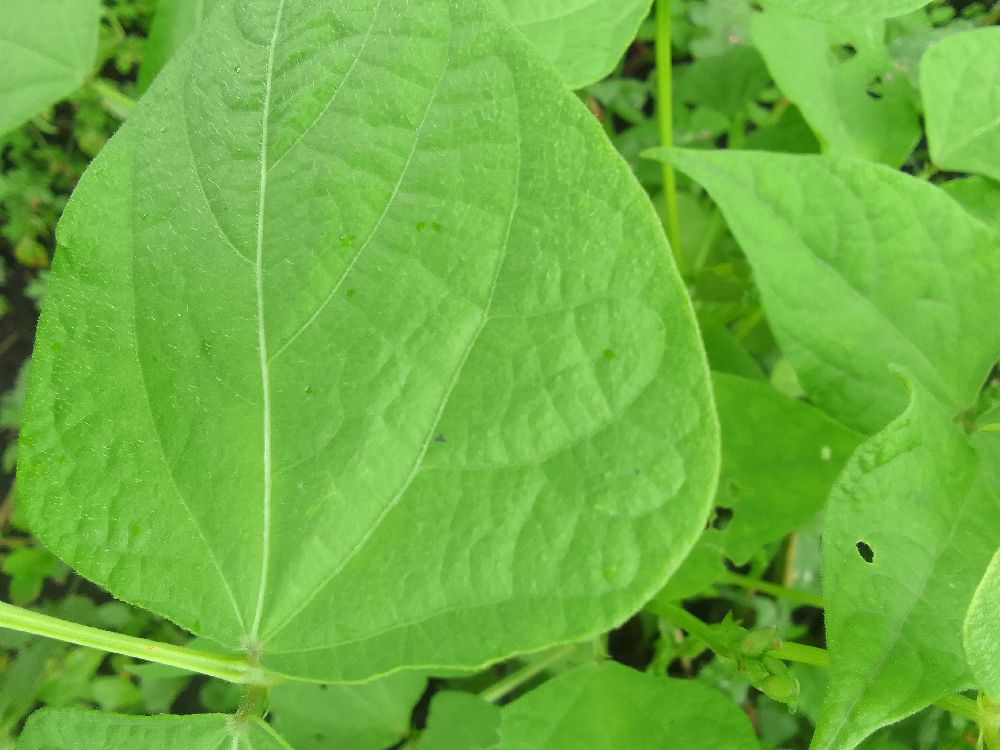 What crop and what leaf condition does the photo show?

common bean, healthy
